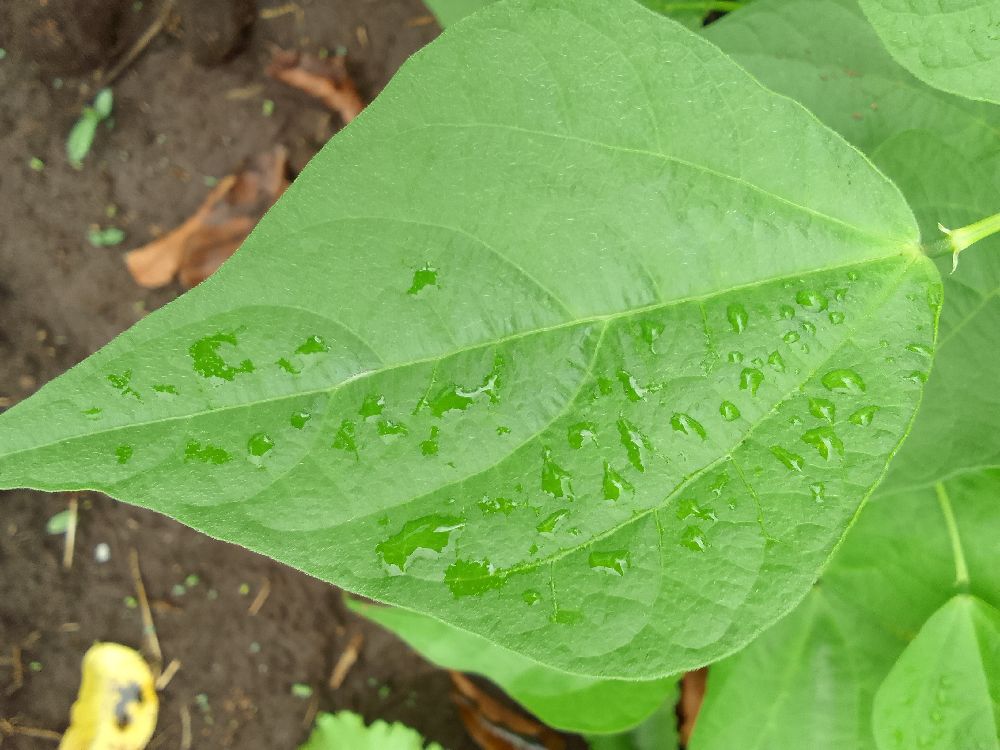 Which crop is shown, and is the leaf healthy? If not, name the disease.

common bean, healthy
